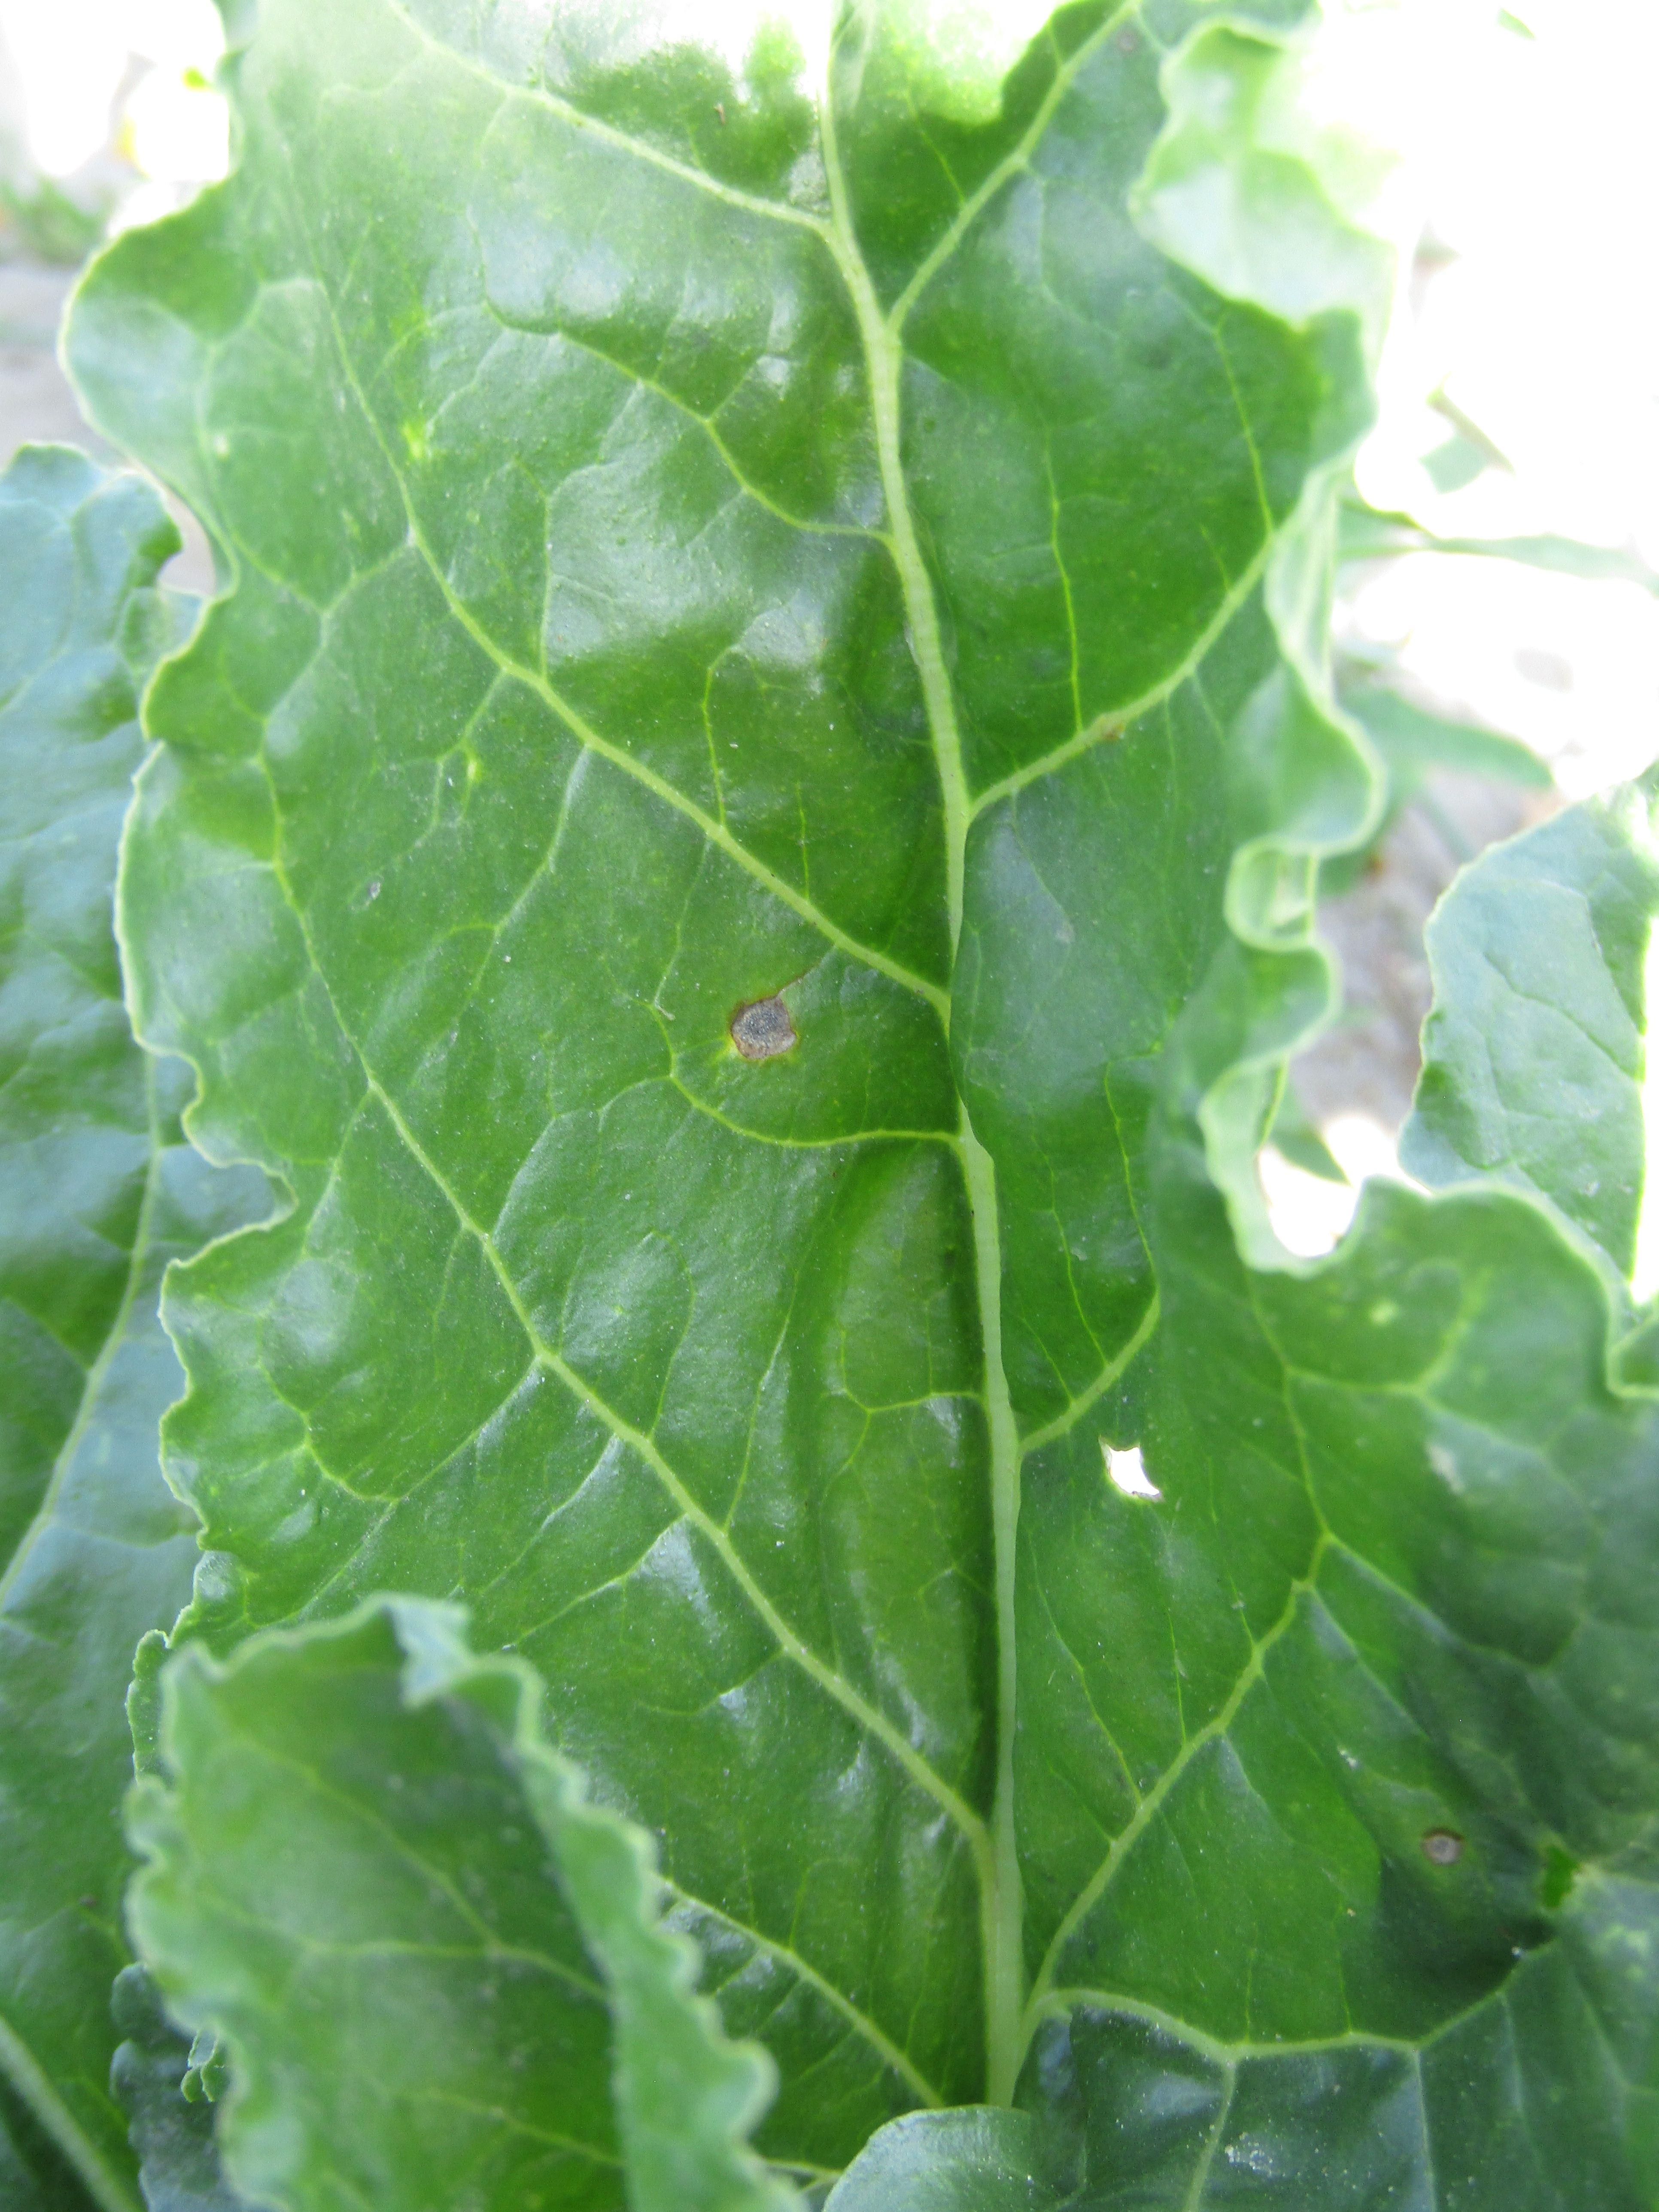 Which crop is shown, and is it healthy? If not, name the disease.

beet, cercospora
